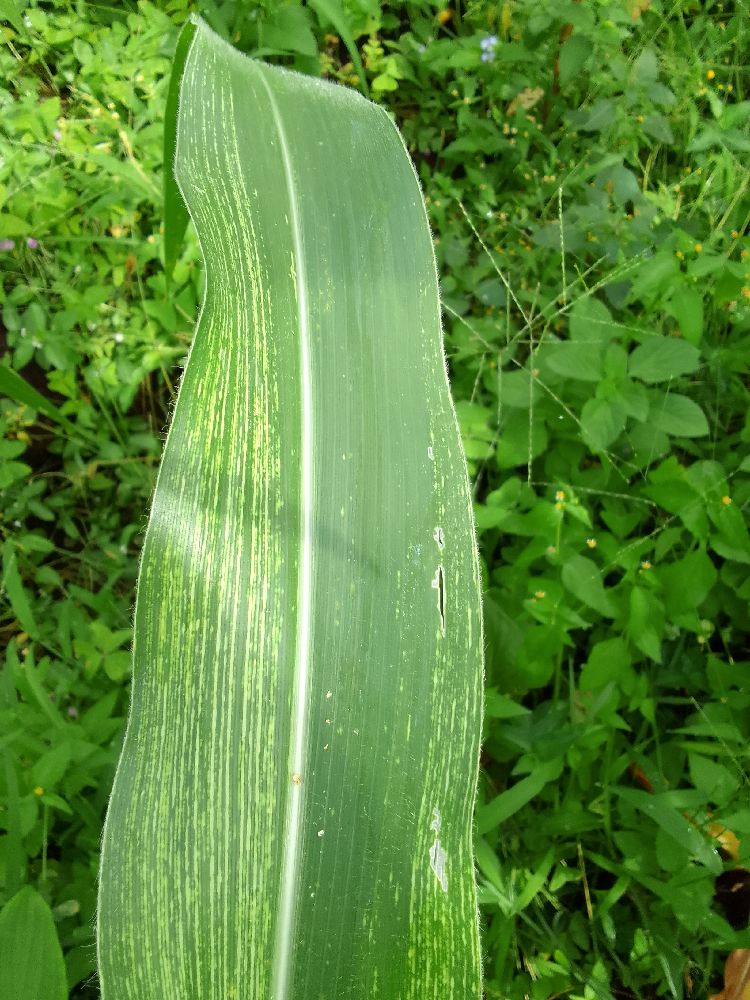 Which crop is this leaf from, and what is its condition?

maize, maize streak virus
